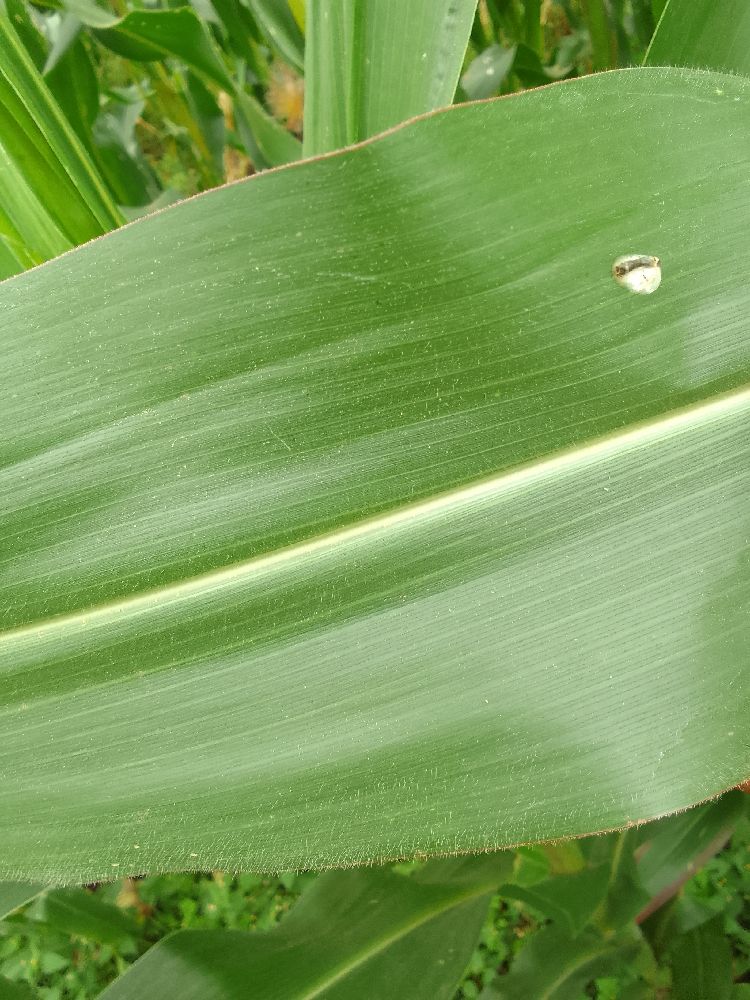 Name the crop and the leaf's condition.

maize, healthy
